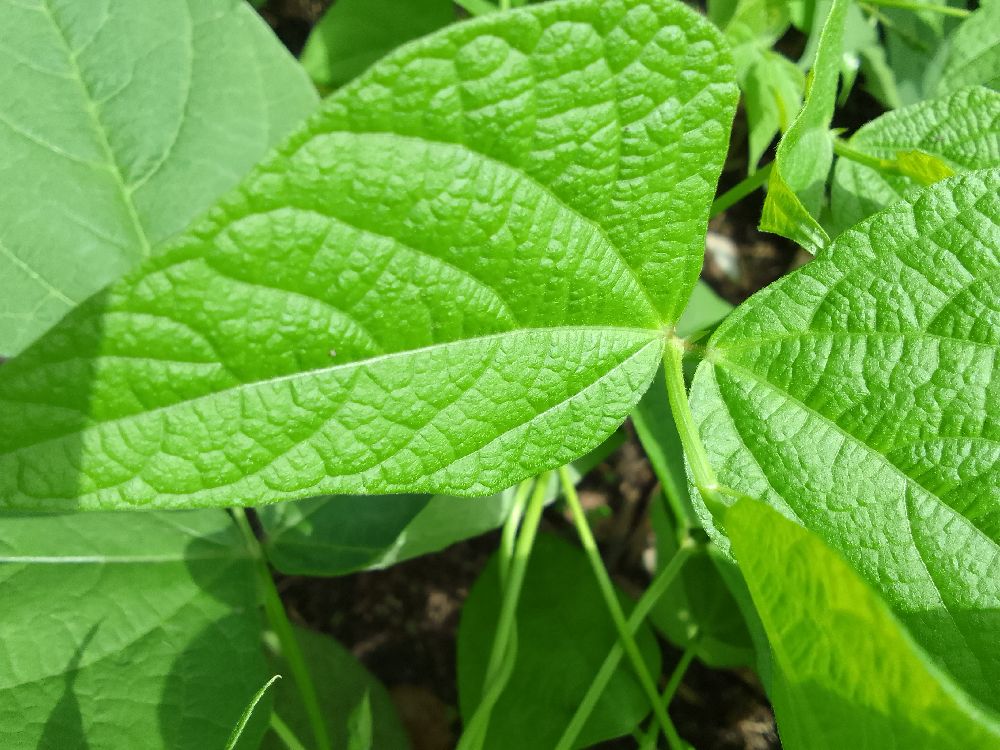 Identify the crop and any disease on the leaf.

common bean, healthy
